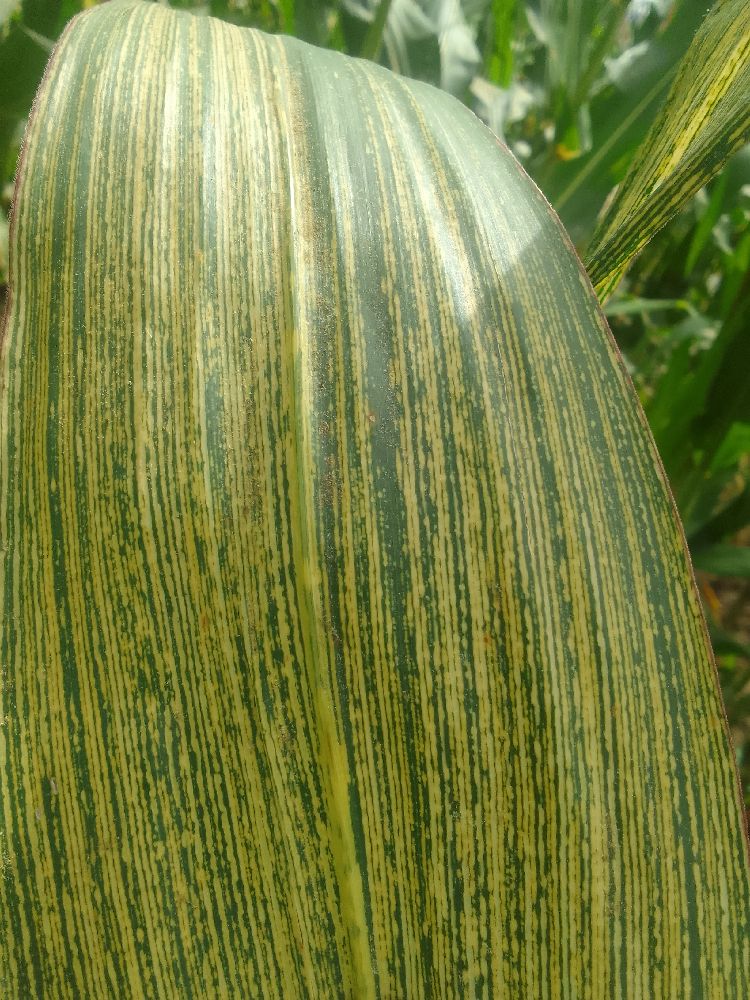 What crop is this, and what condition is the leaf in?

maize, maize streak virus
